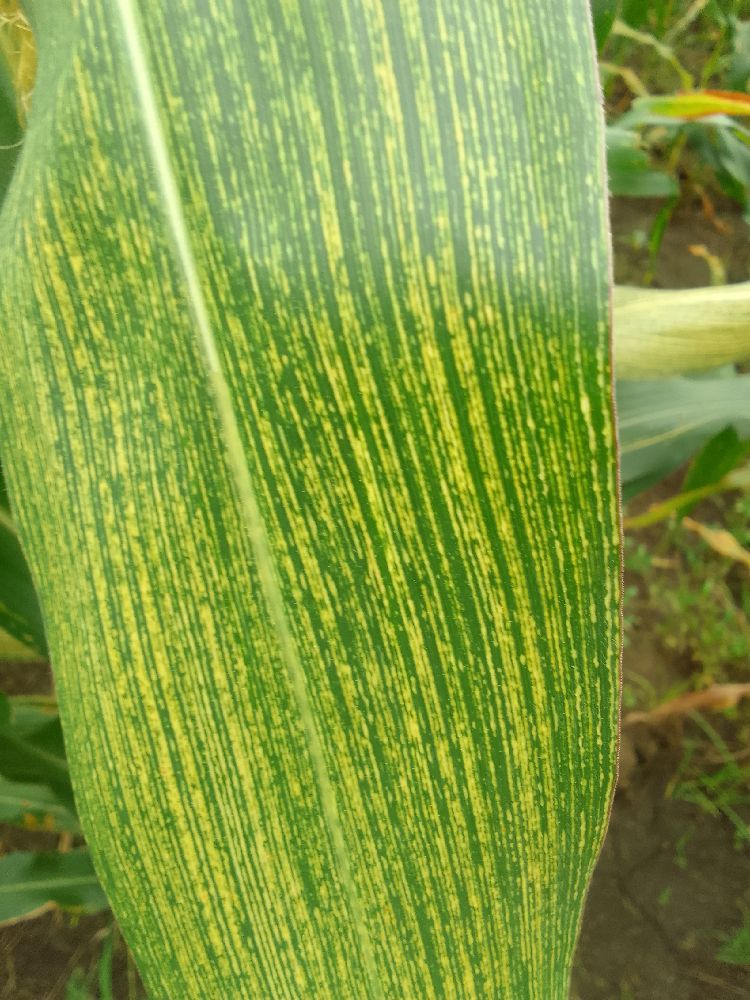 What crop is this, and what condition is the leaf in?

maize, maize streak virus
